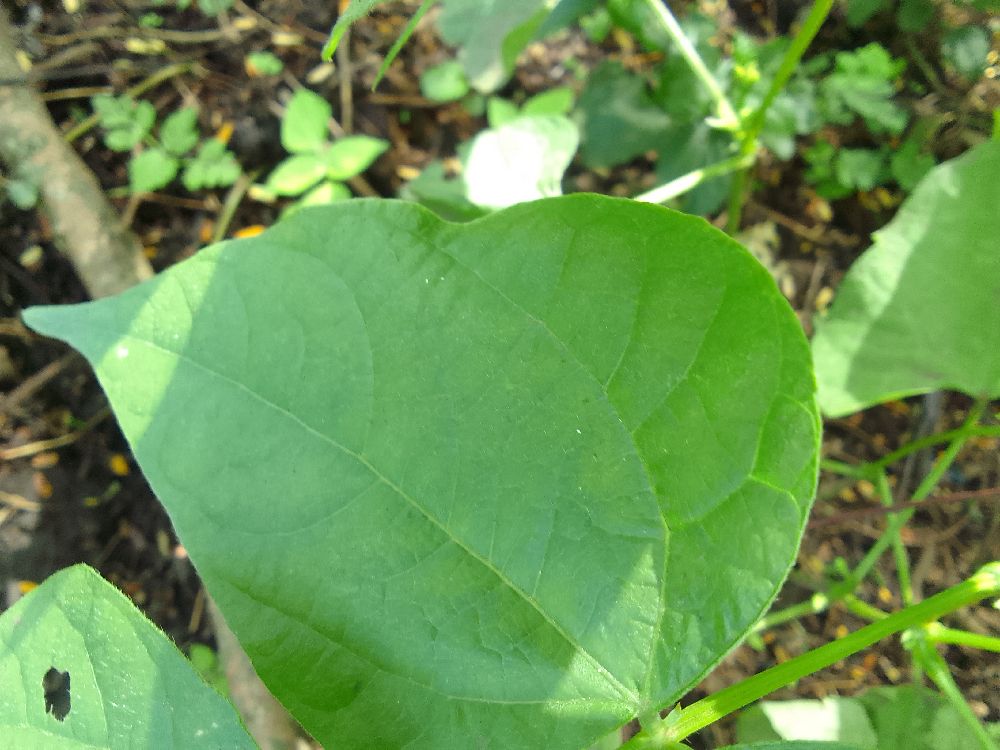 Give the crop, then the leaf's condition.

common bean, healthy
